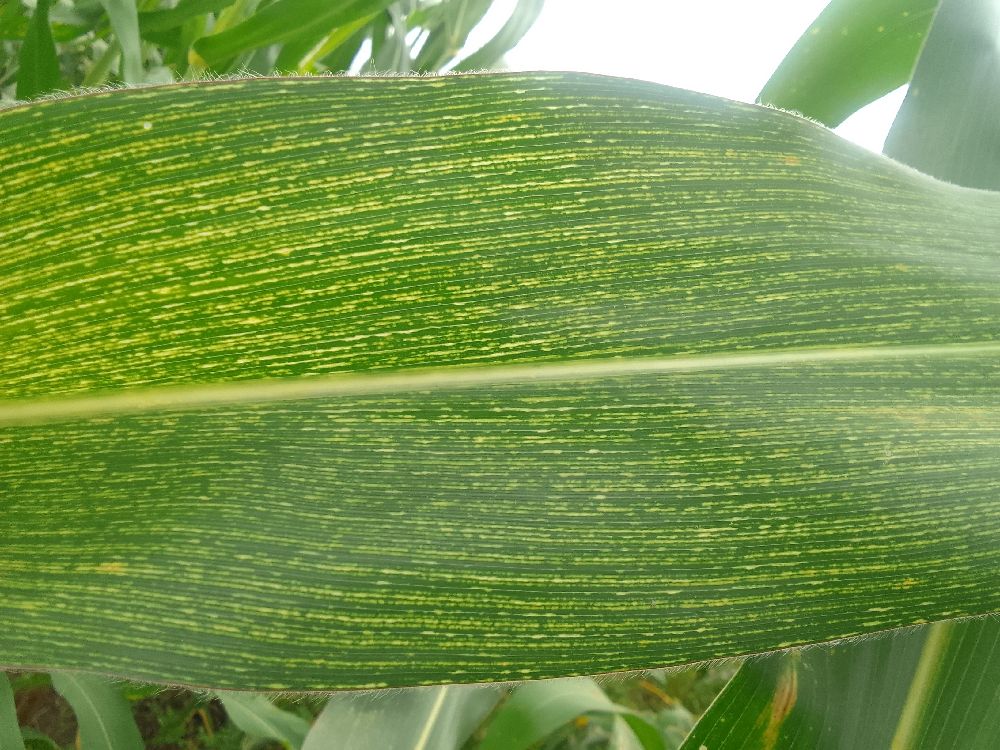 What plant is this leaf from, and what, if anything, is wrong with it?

maize, maize streak virus
